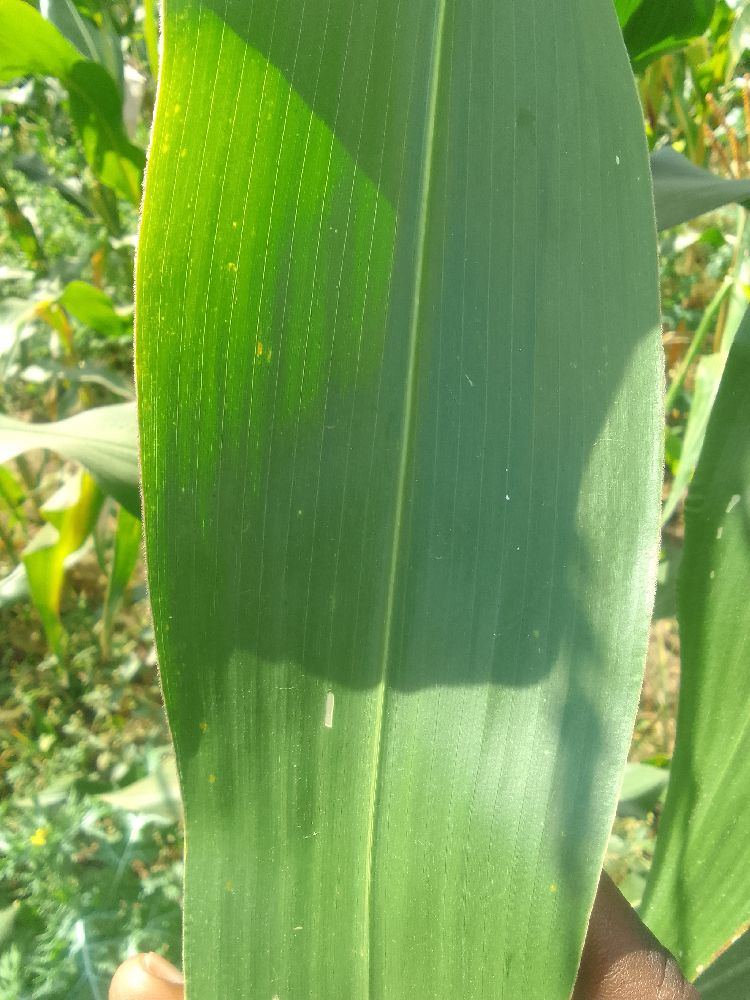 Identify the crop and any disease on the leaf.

maize, healthy
